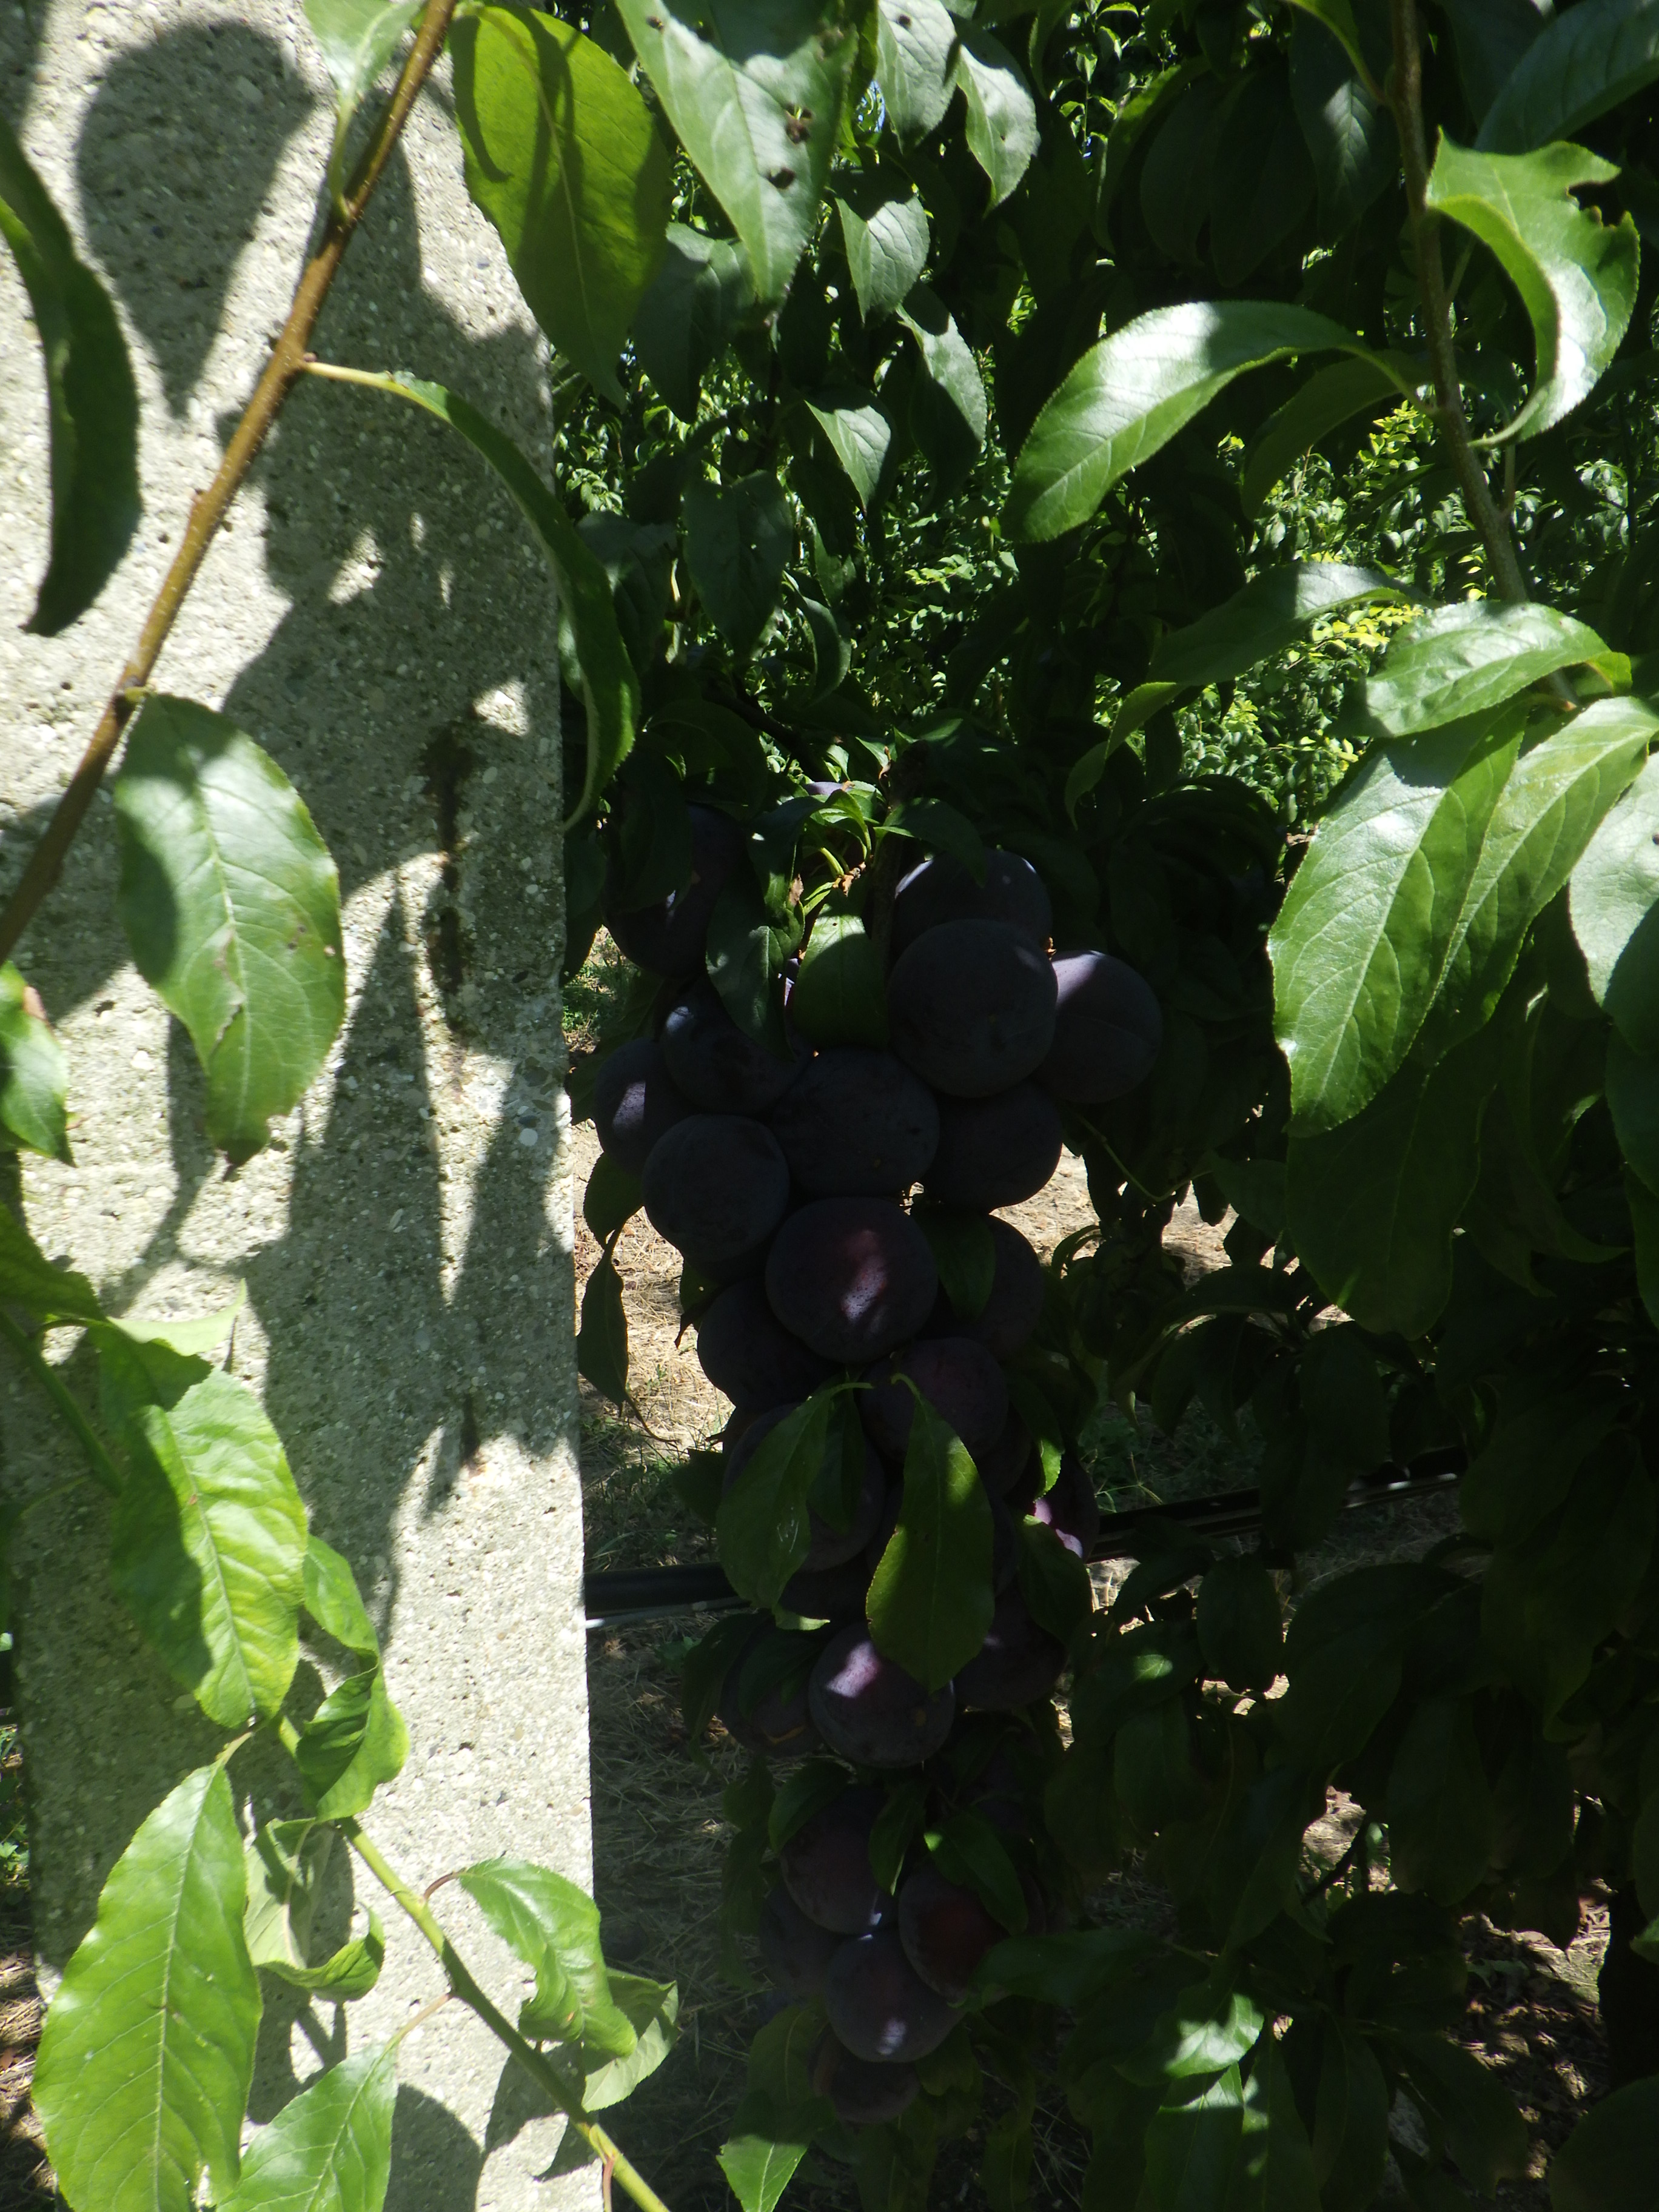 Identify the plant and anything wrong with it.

plum, mechanical damage, shot hole disease
